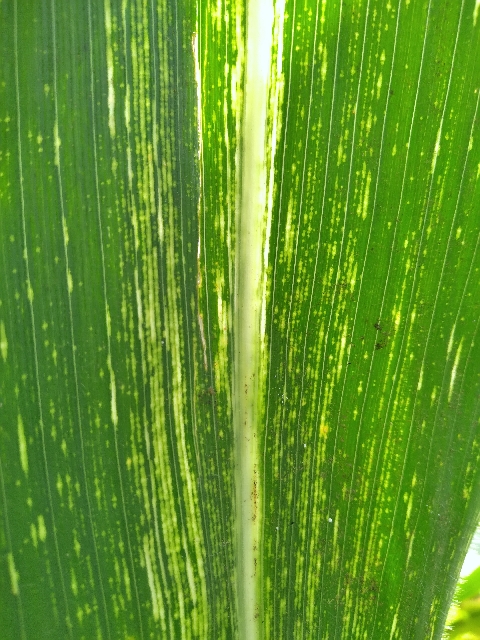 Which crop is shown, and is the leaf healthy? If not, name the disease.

maize, maize streak virus
